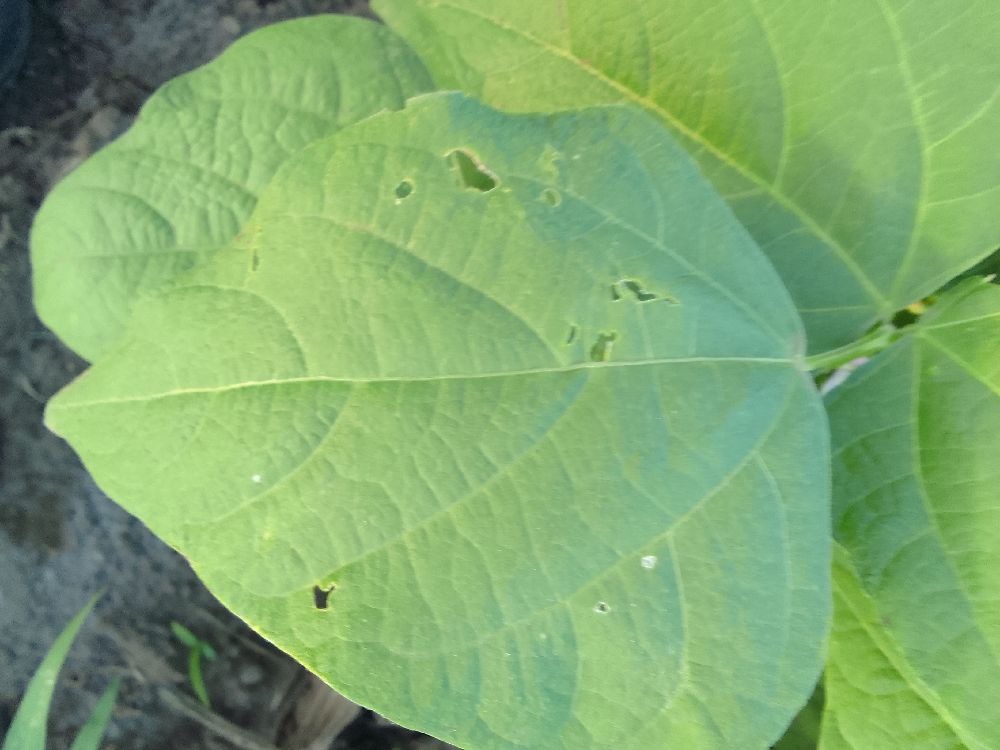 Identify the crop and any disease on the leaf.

common bean, healthy
